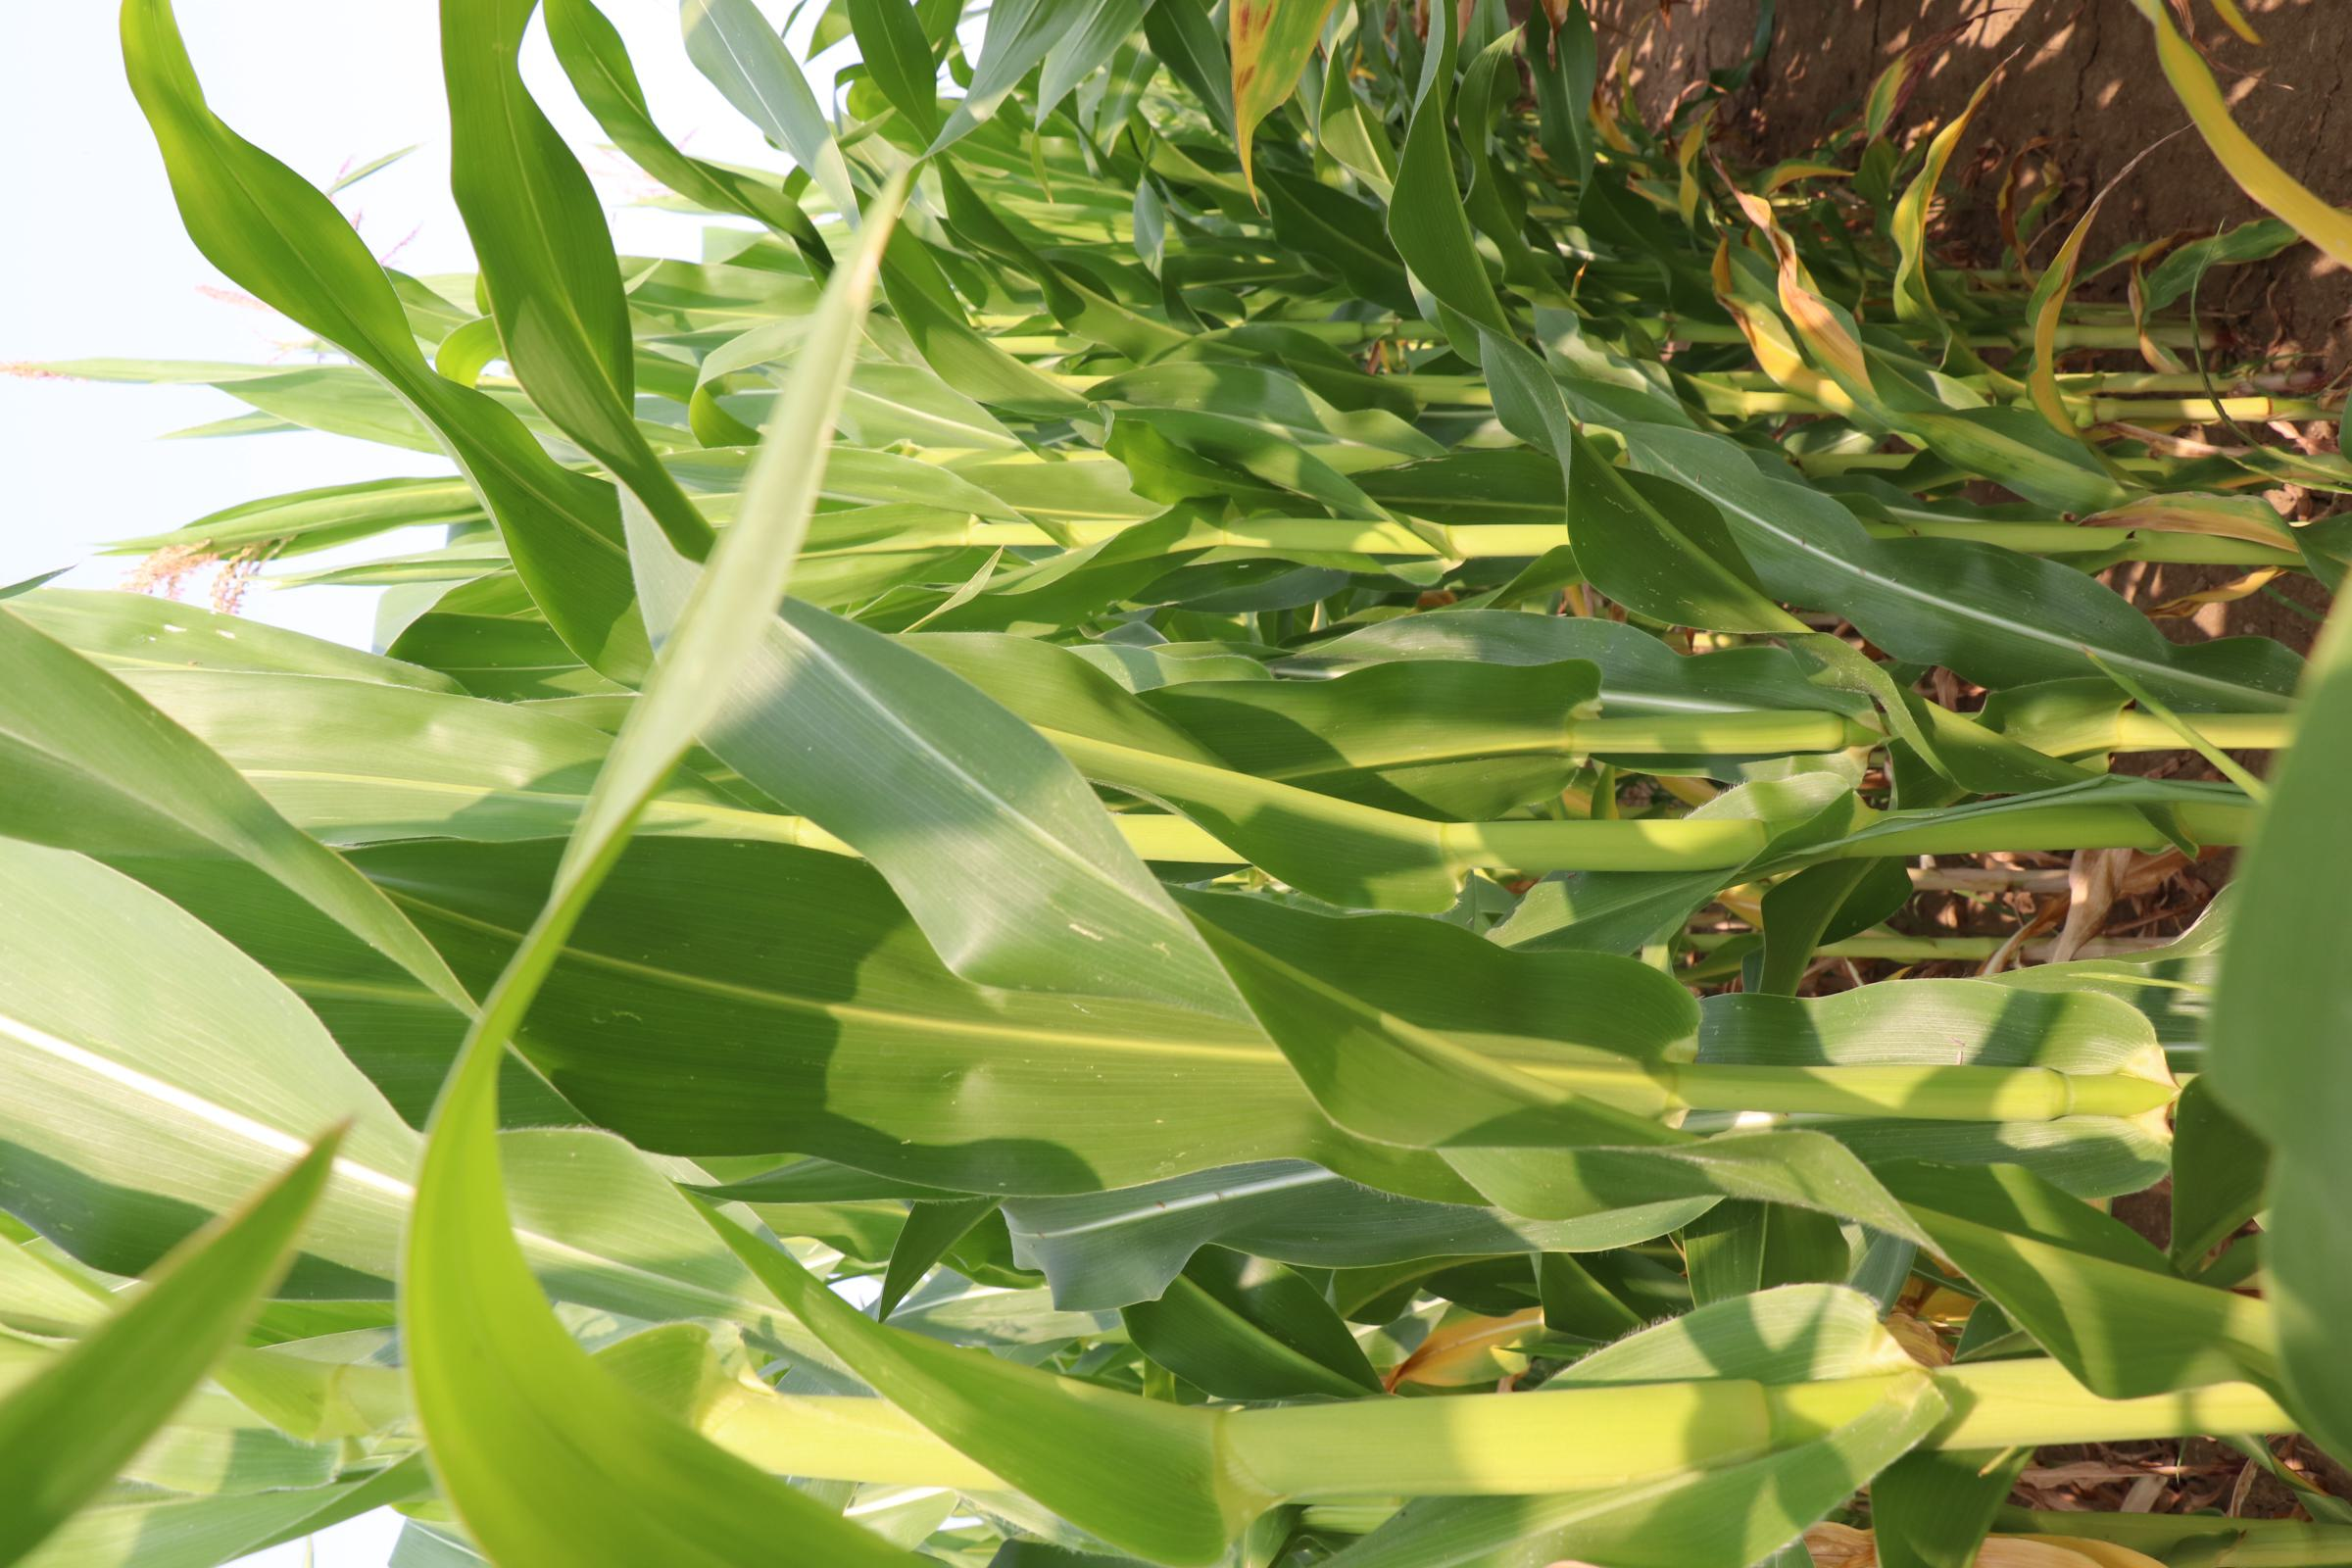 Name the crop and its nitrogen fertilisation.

maize, reduced nitrogen fertilisation
